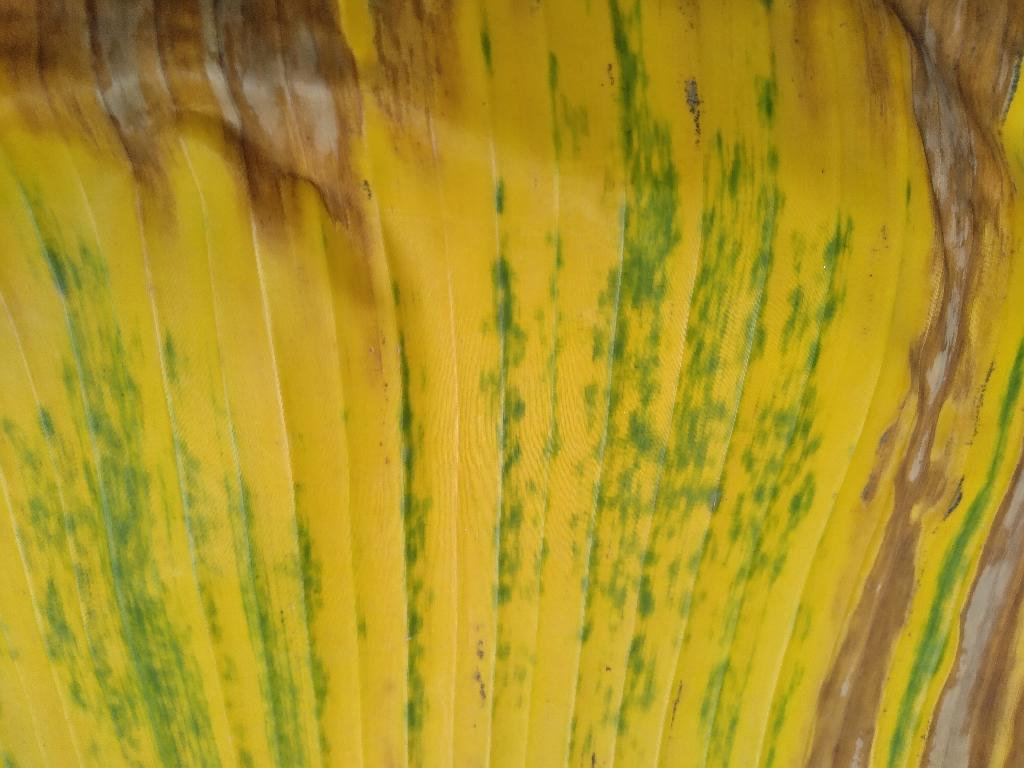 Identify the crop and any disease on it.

banana, fusarium wilt race 1
